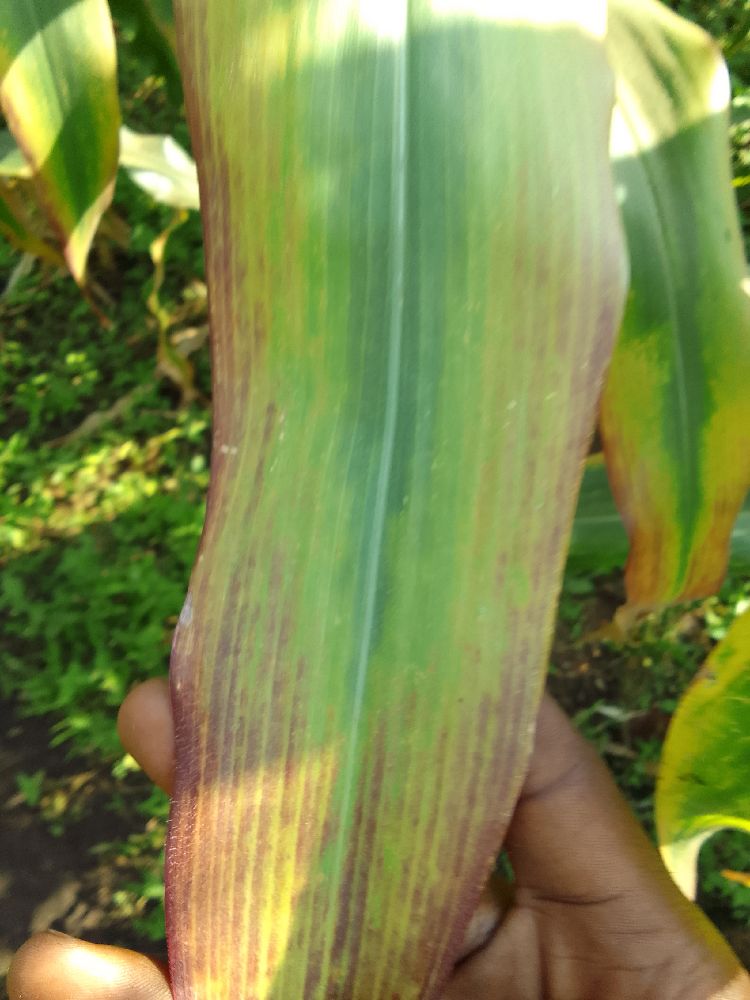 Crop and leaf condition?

maize, maize lethal necrosis
